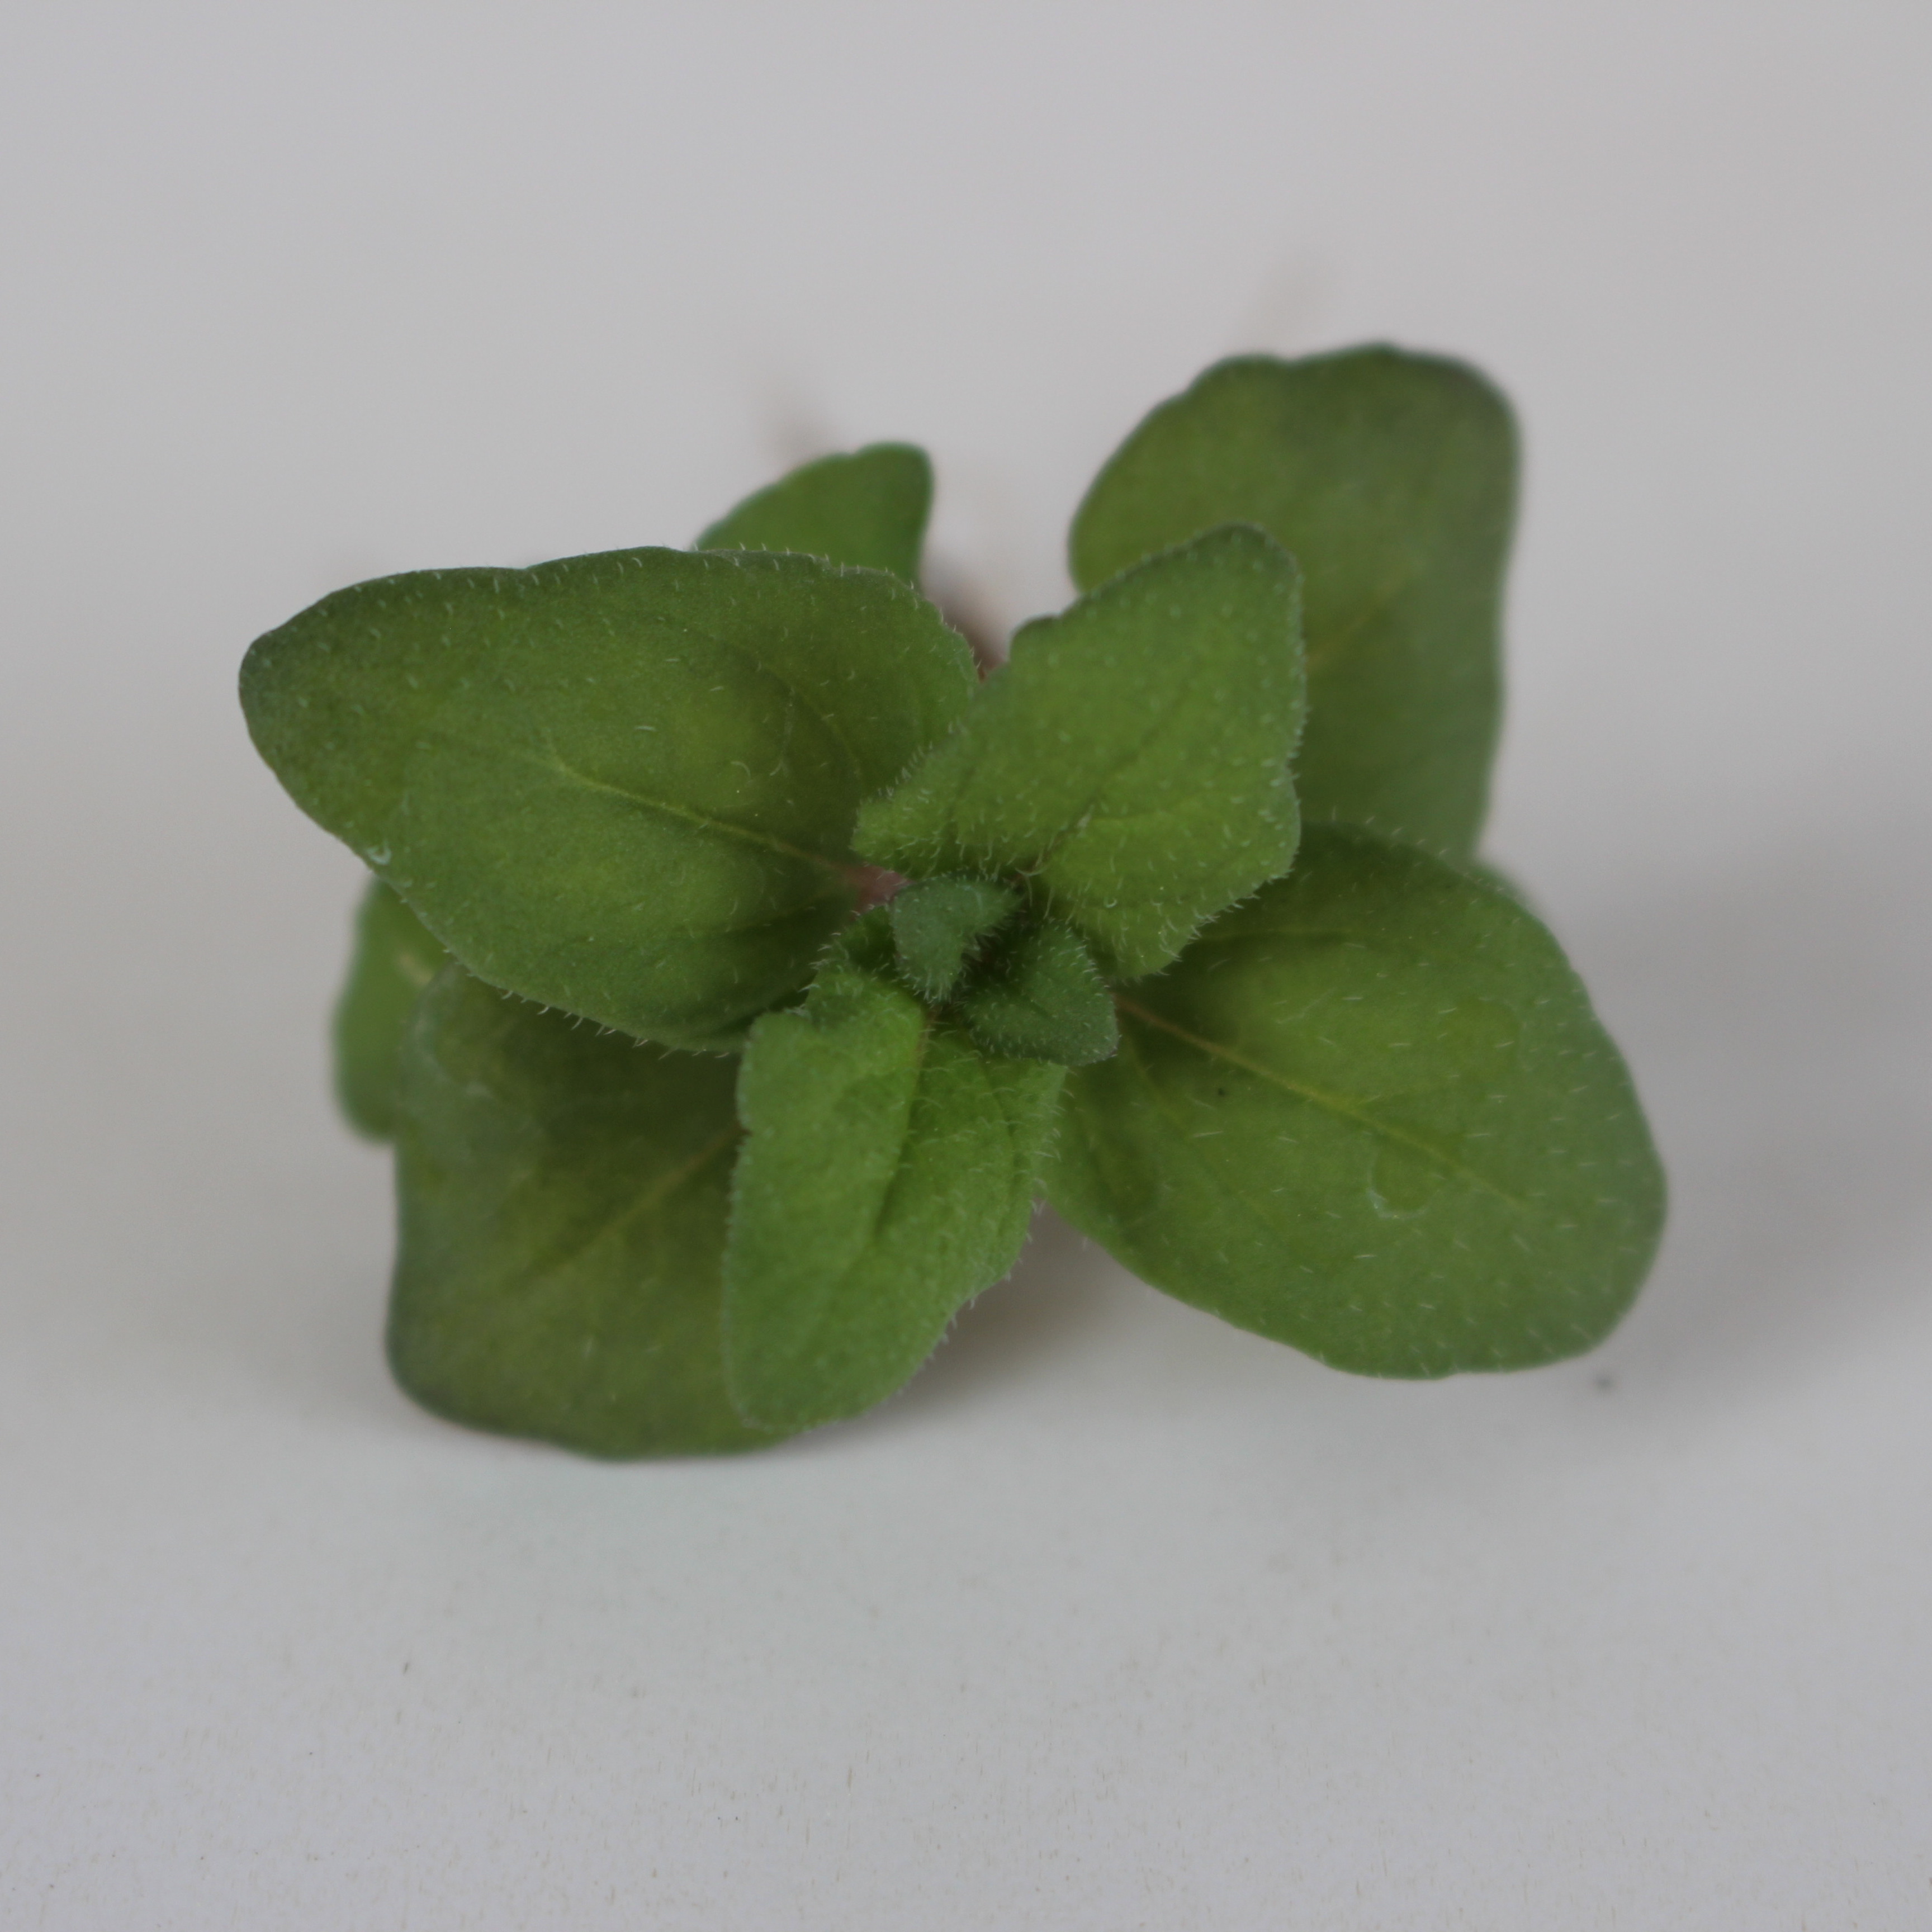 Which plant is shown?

Veronica persica
